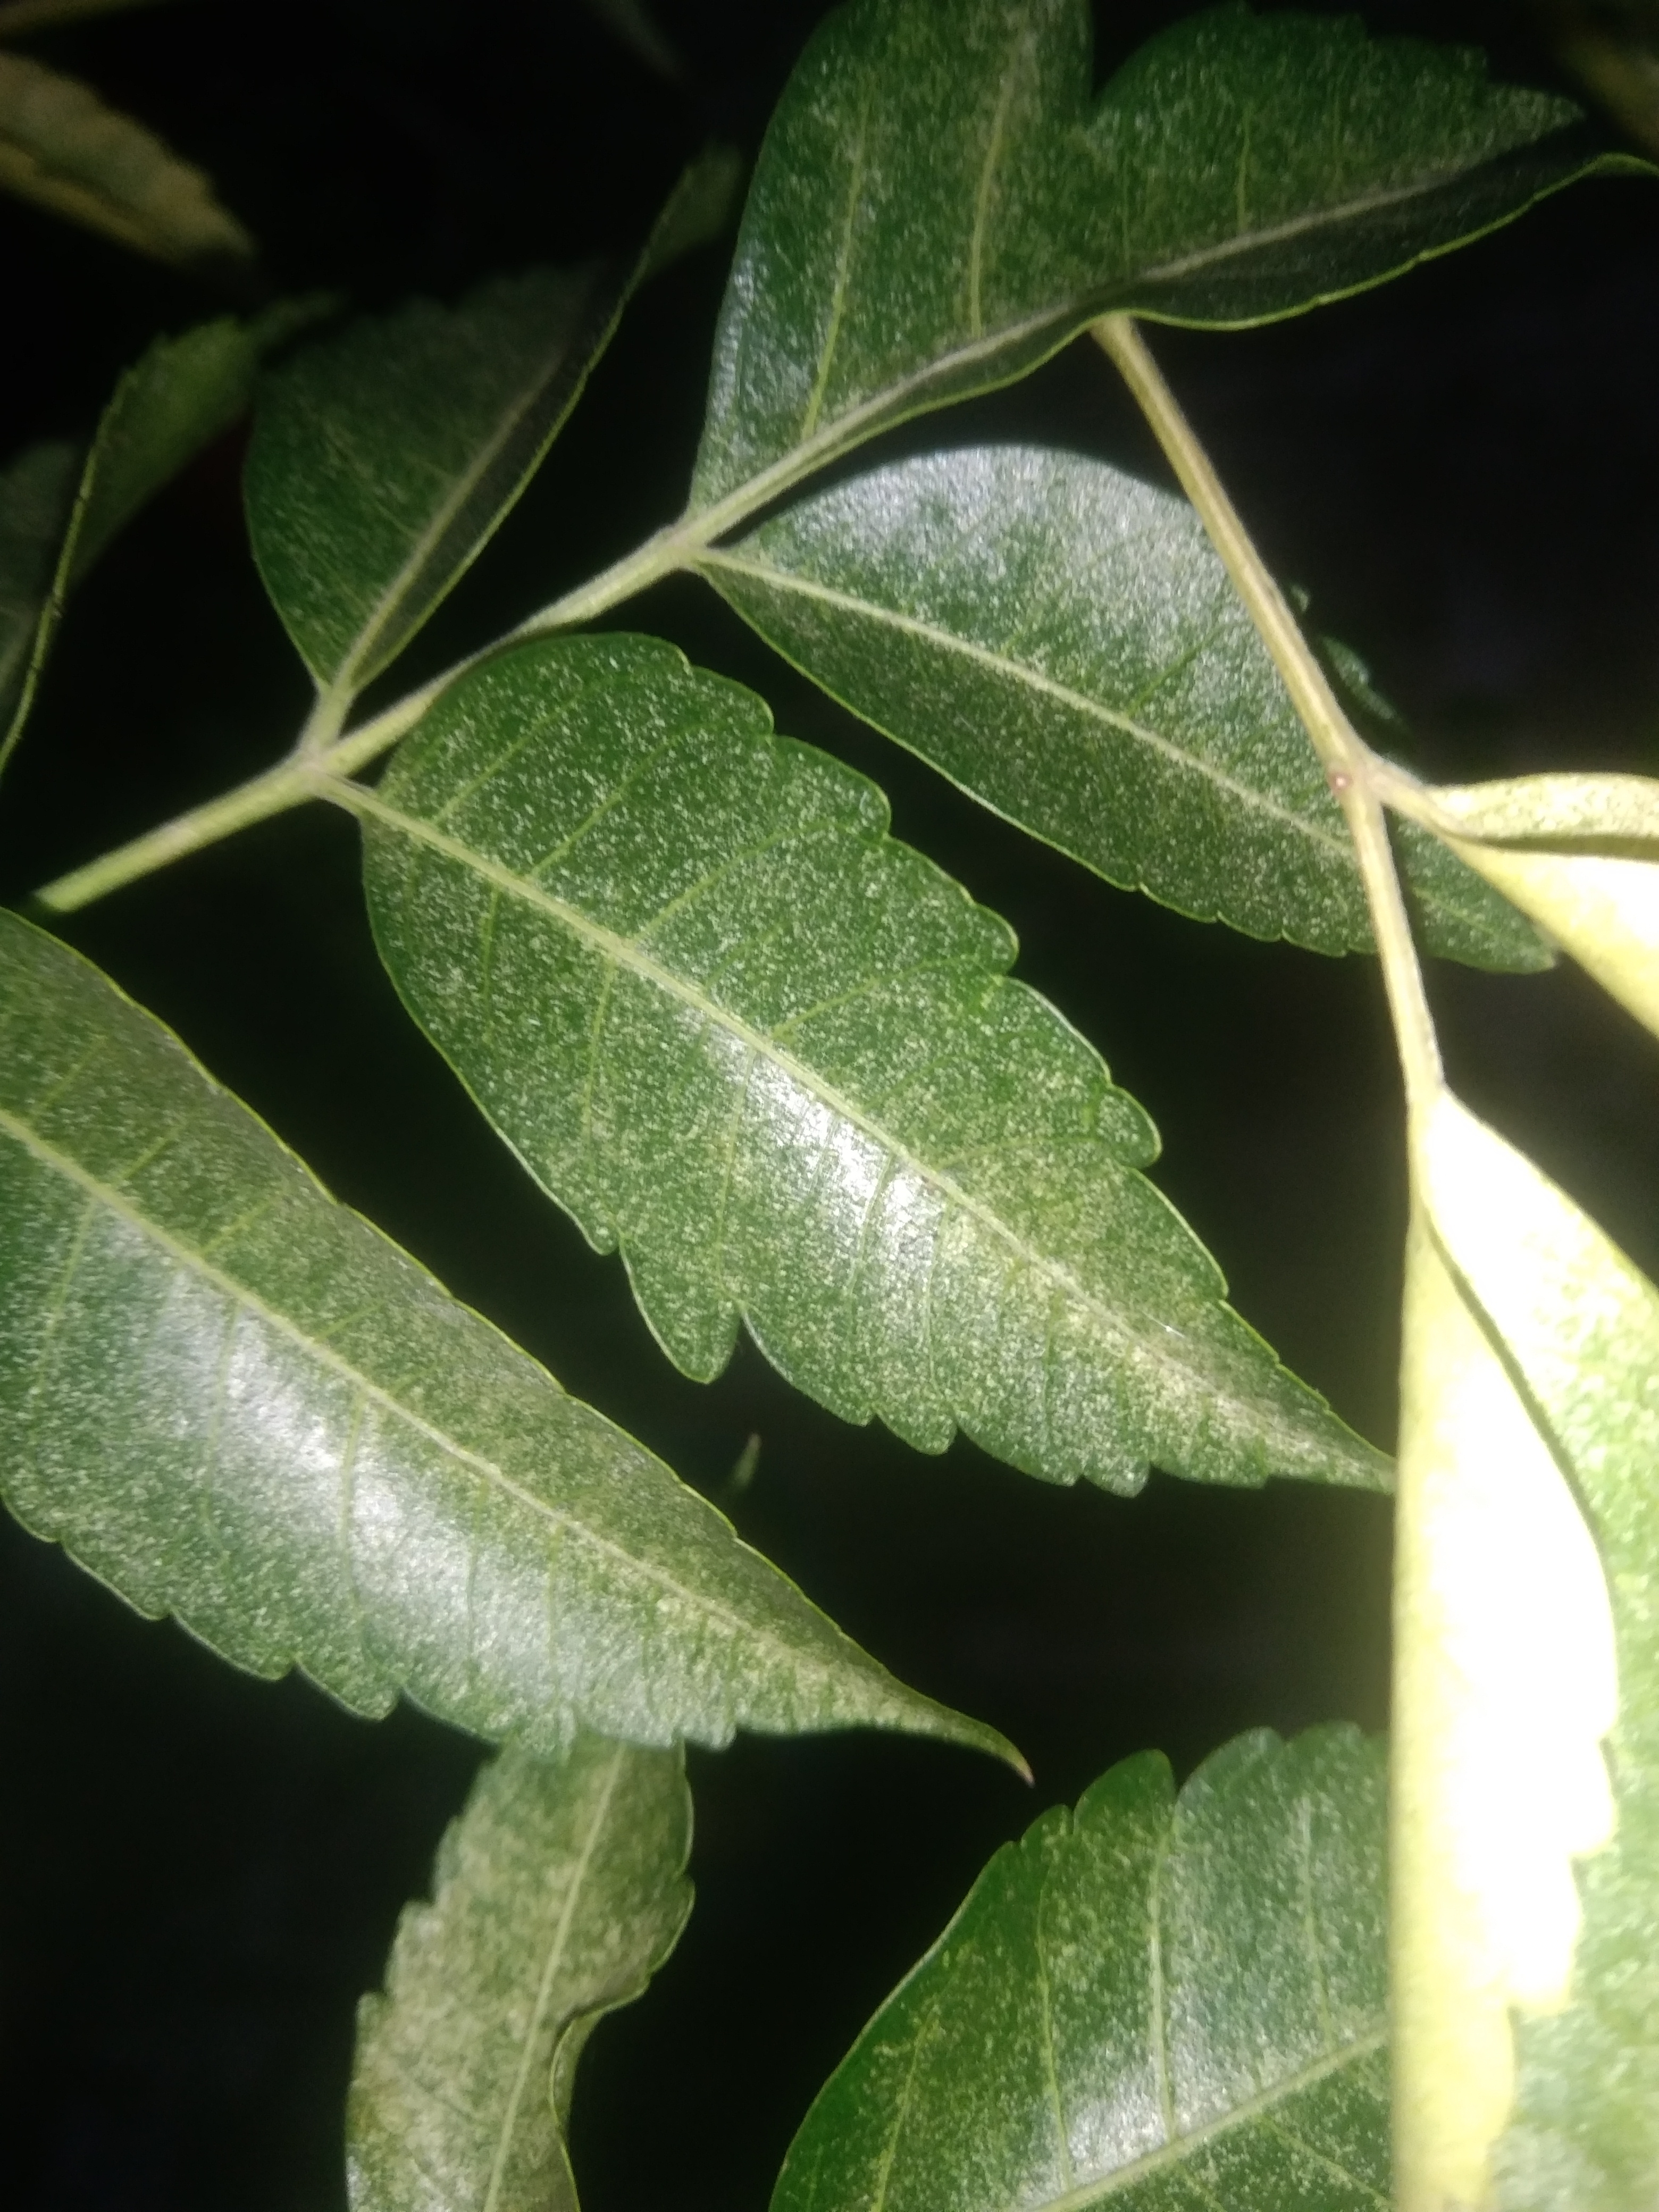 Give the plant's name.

neem
